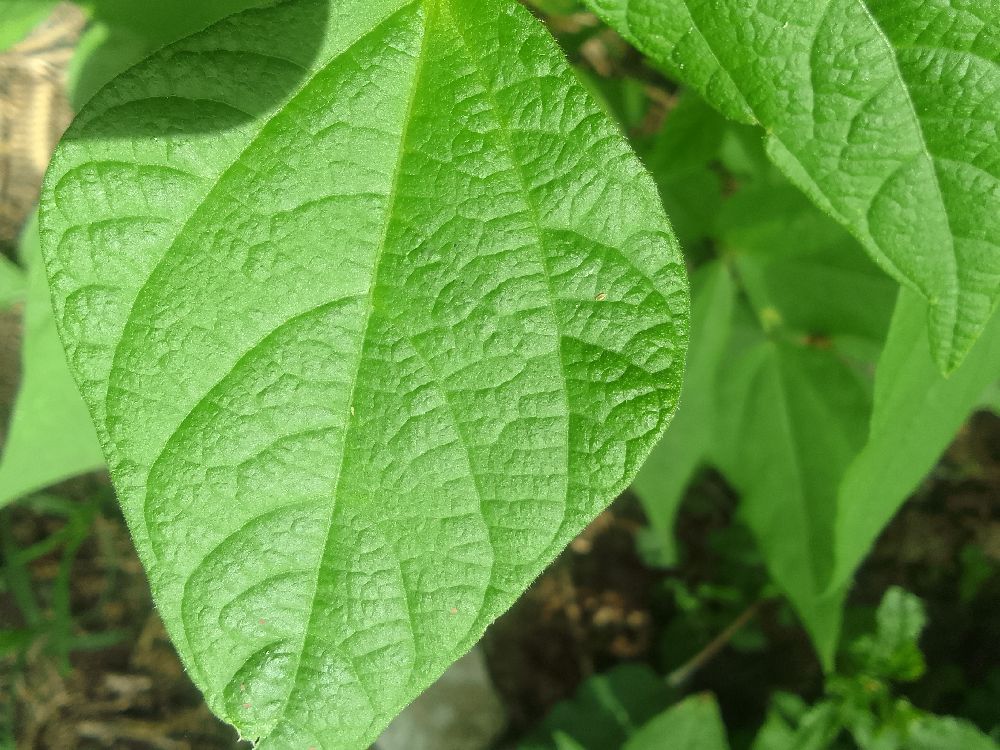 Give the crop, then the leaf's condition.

common bean, healthy
